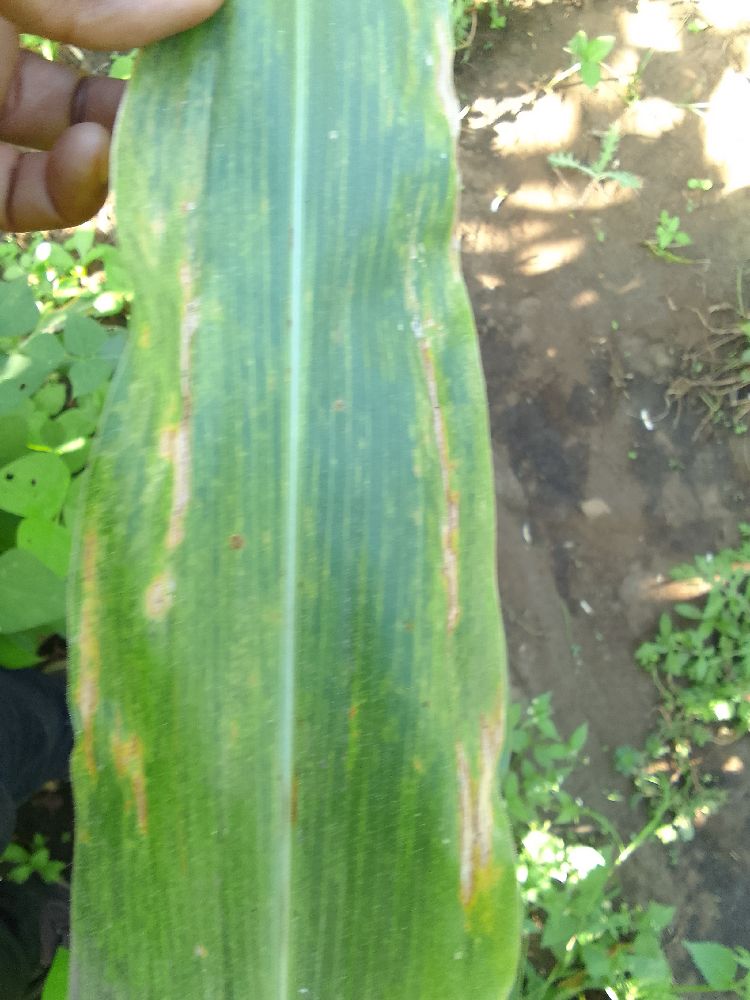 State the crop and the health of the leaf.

maize, maize lethal necrosis
